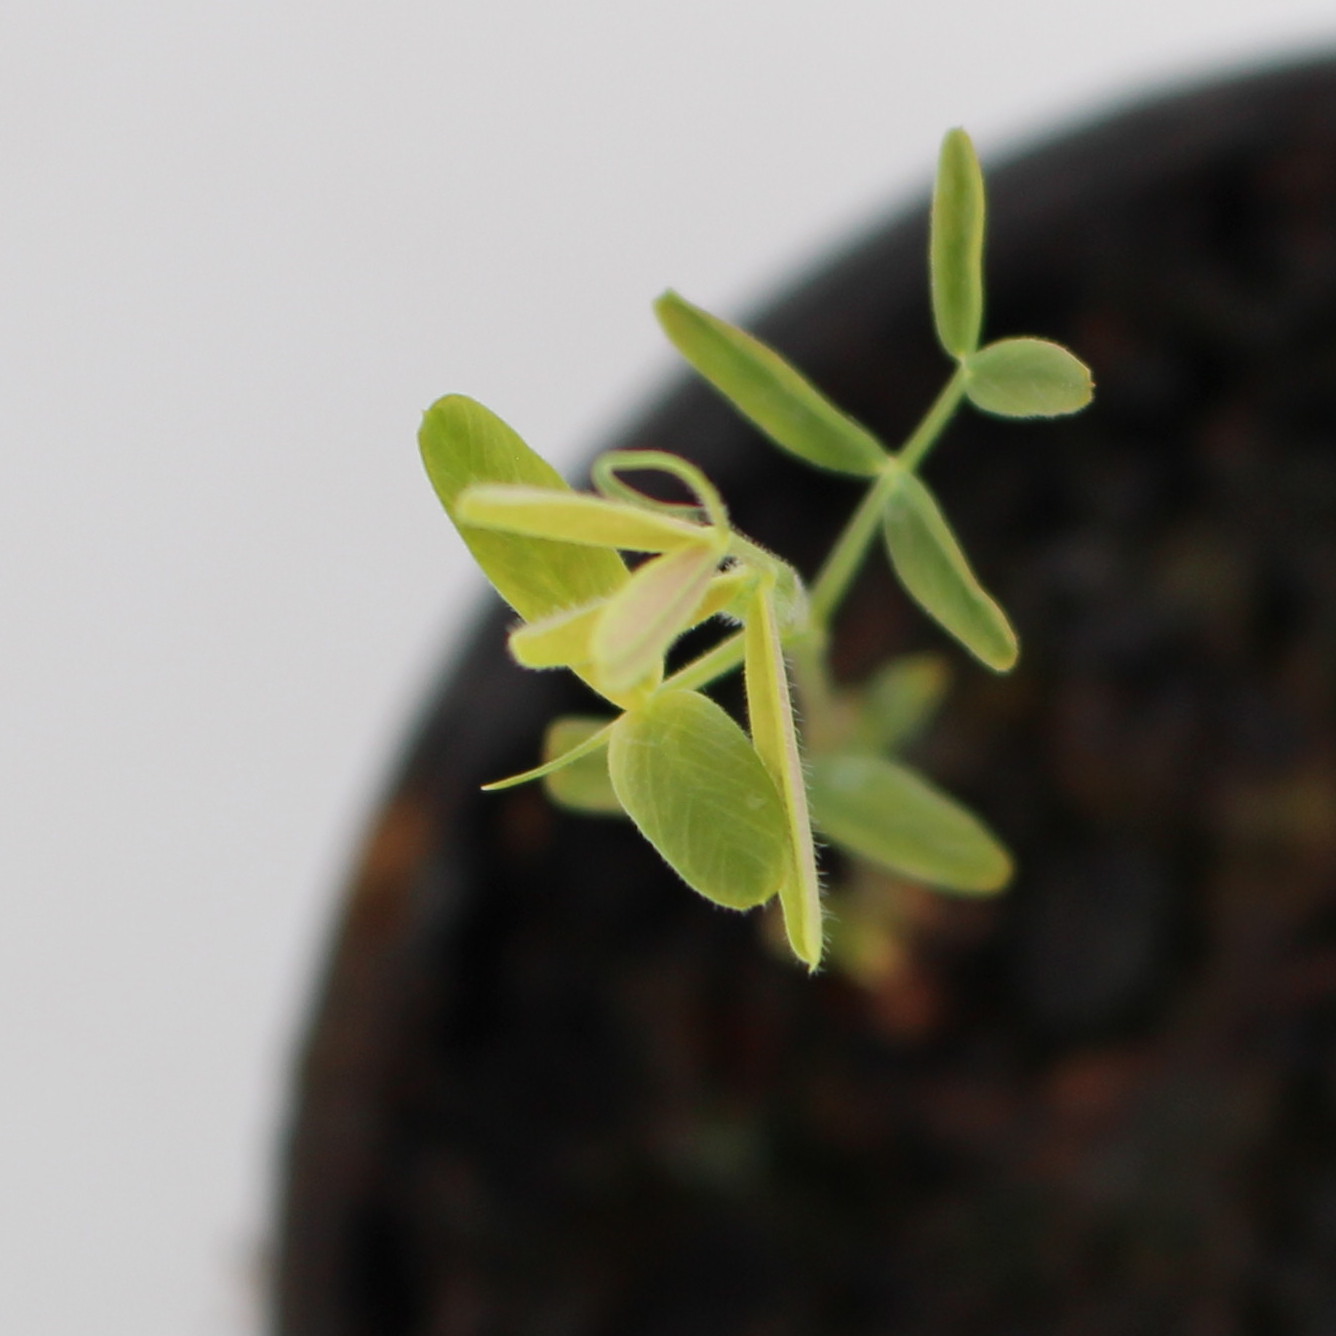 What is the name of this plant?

Vicia sativa
